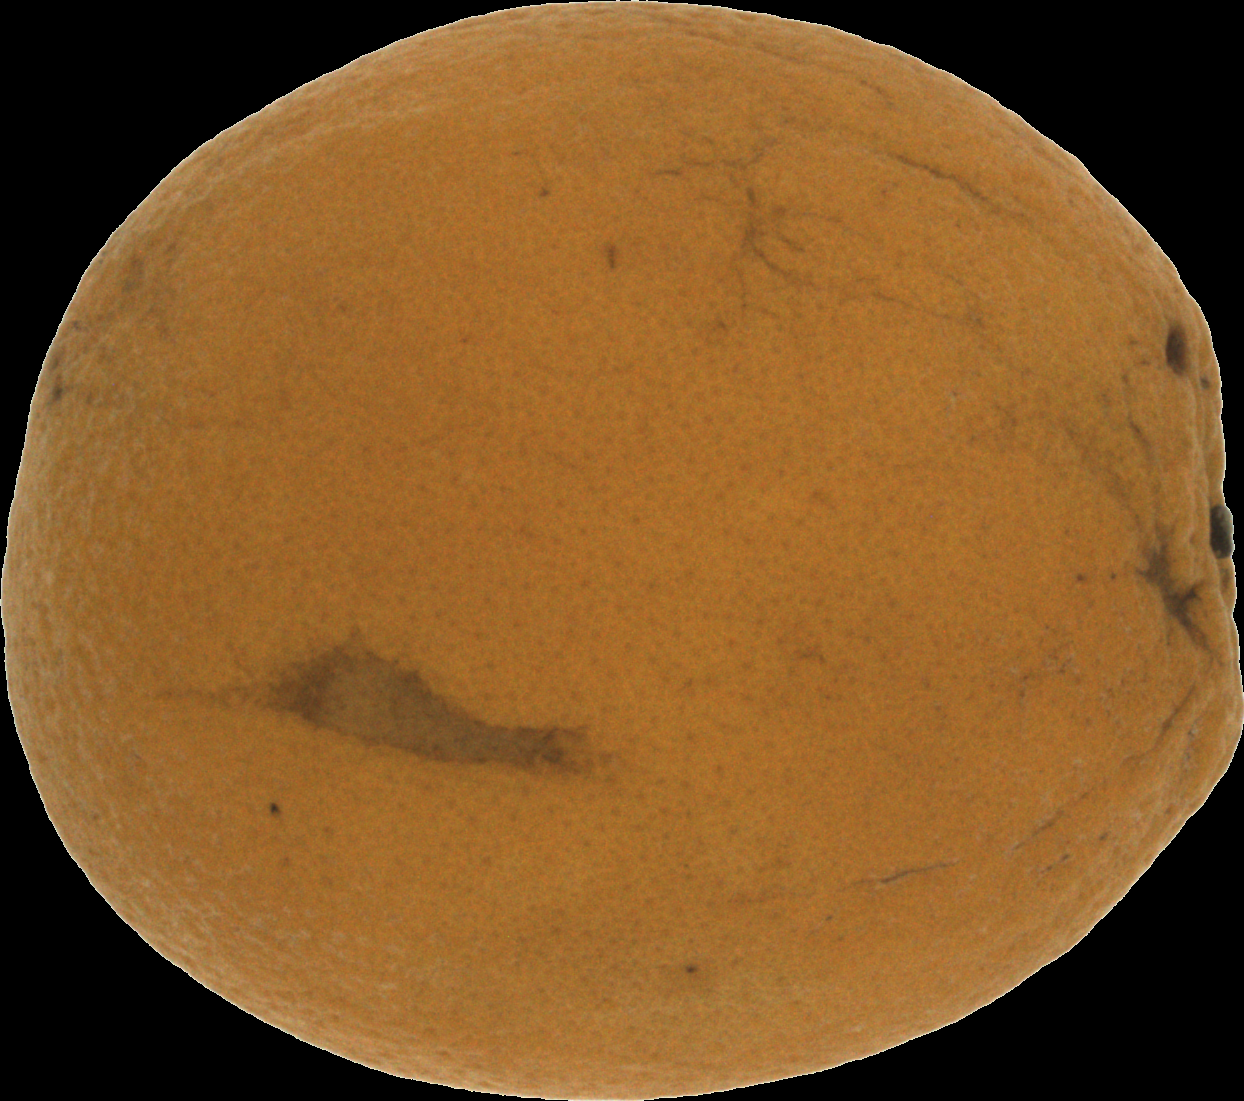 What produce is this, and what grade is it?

orange, bad
